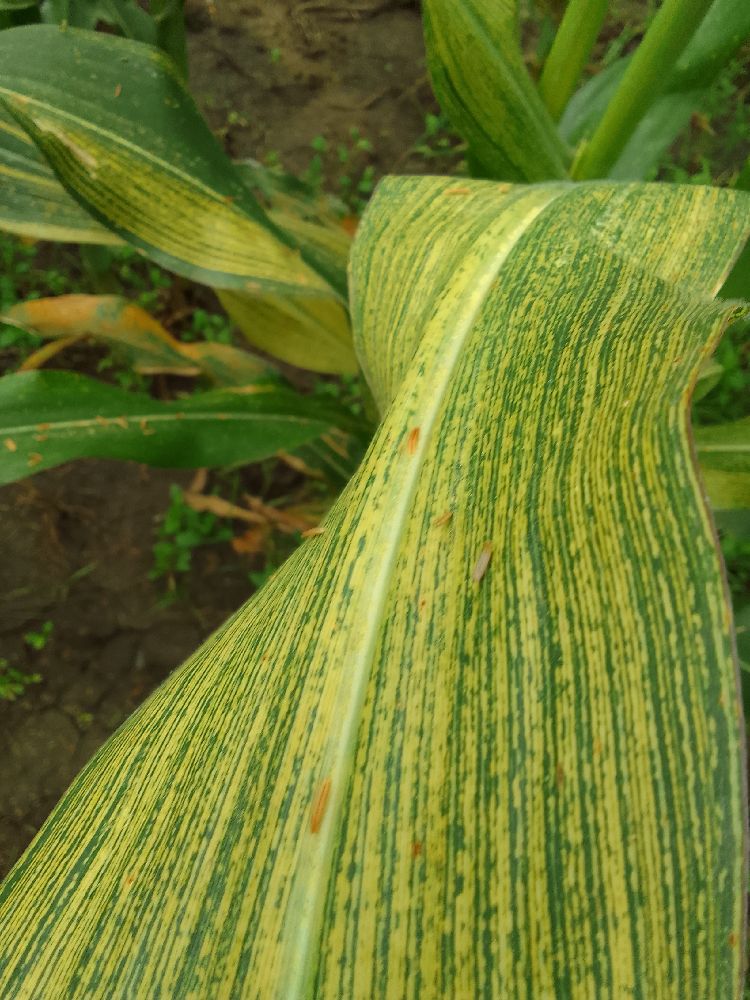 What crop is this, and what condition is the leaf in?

maize, maize streak virus
